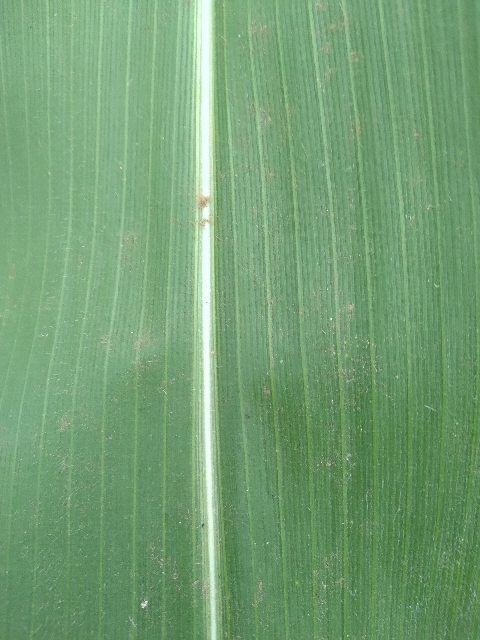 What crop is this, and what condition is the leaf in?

maize, healthy
